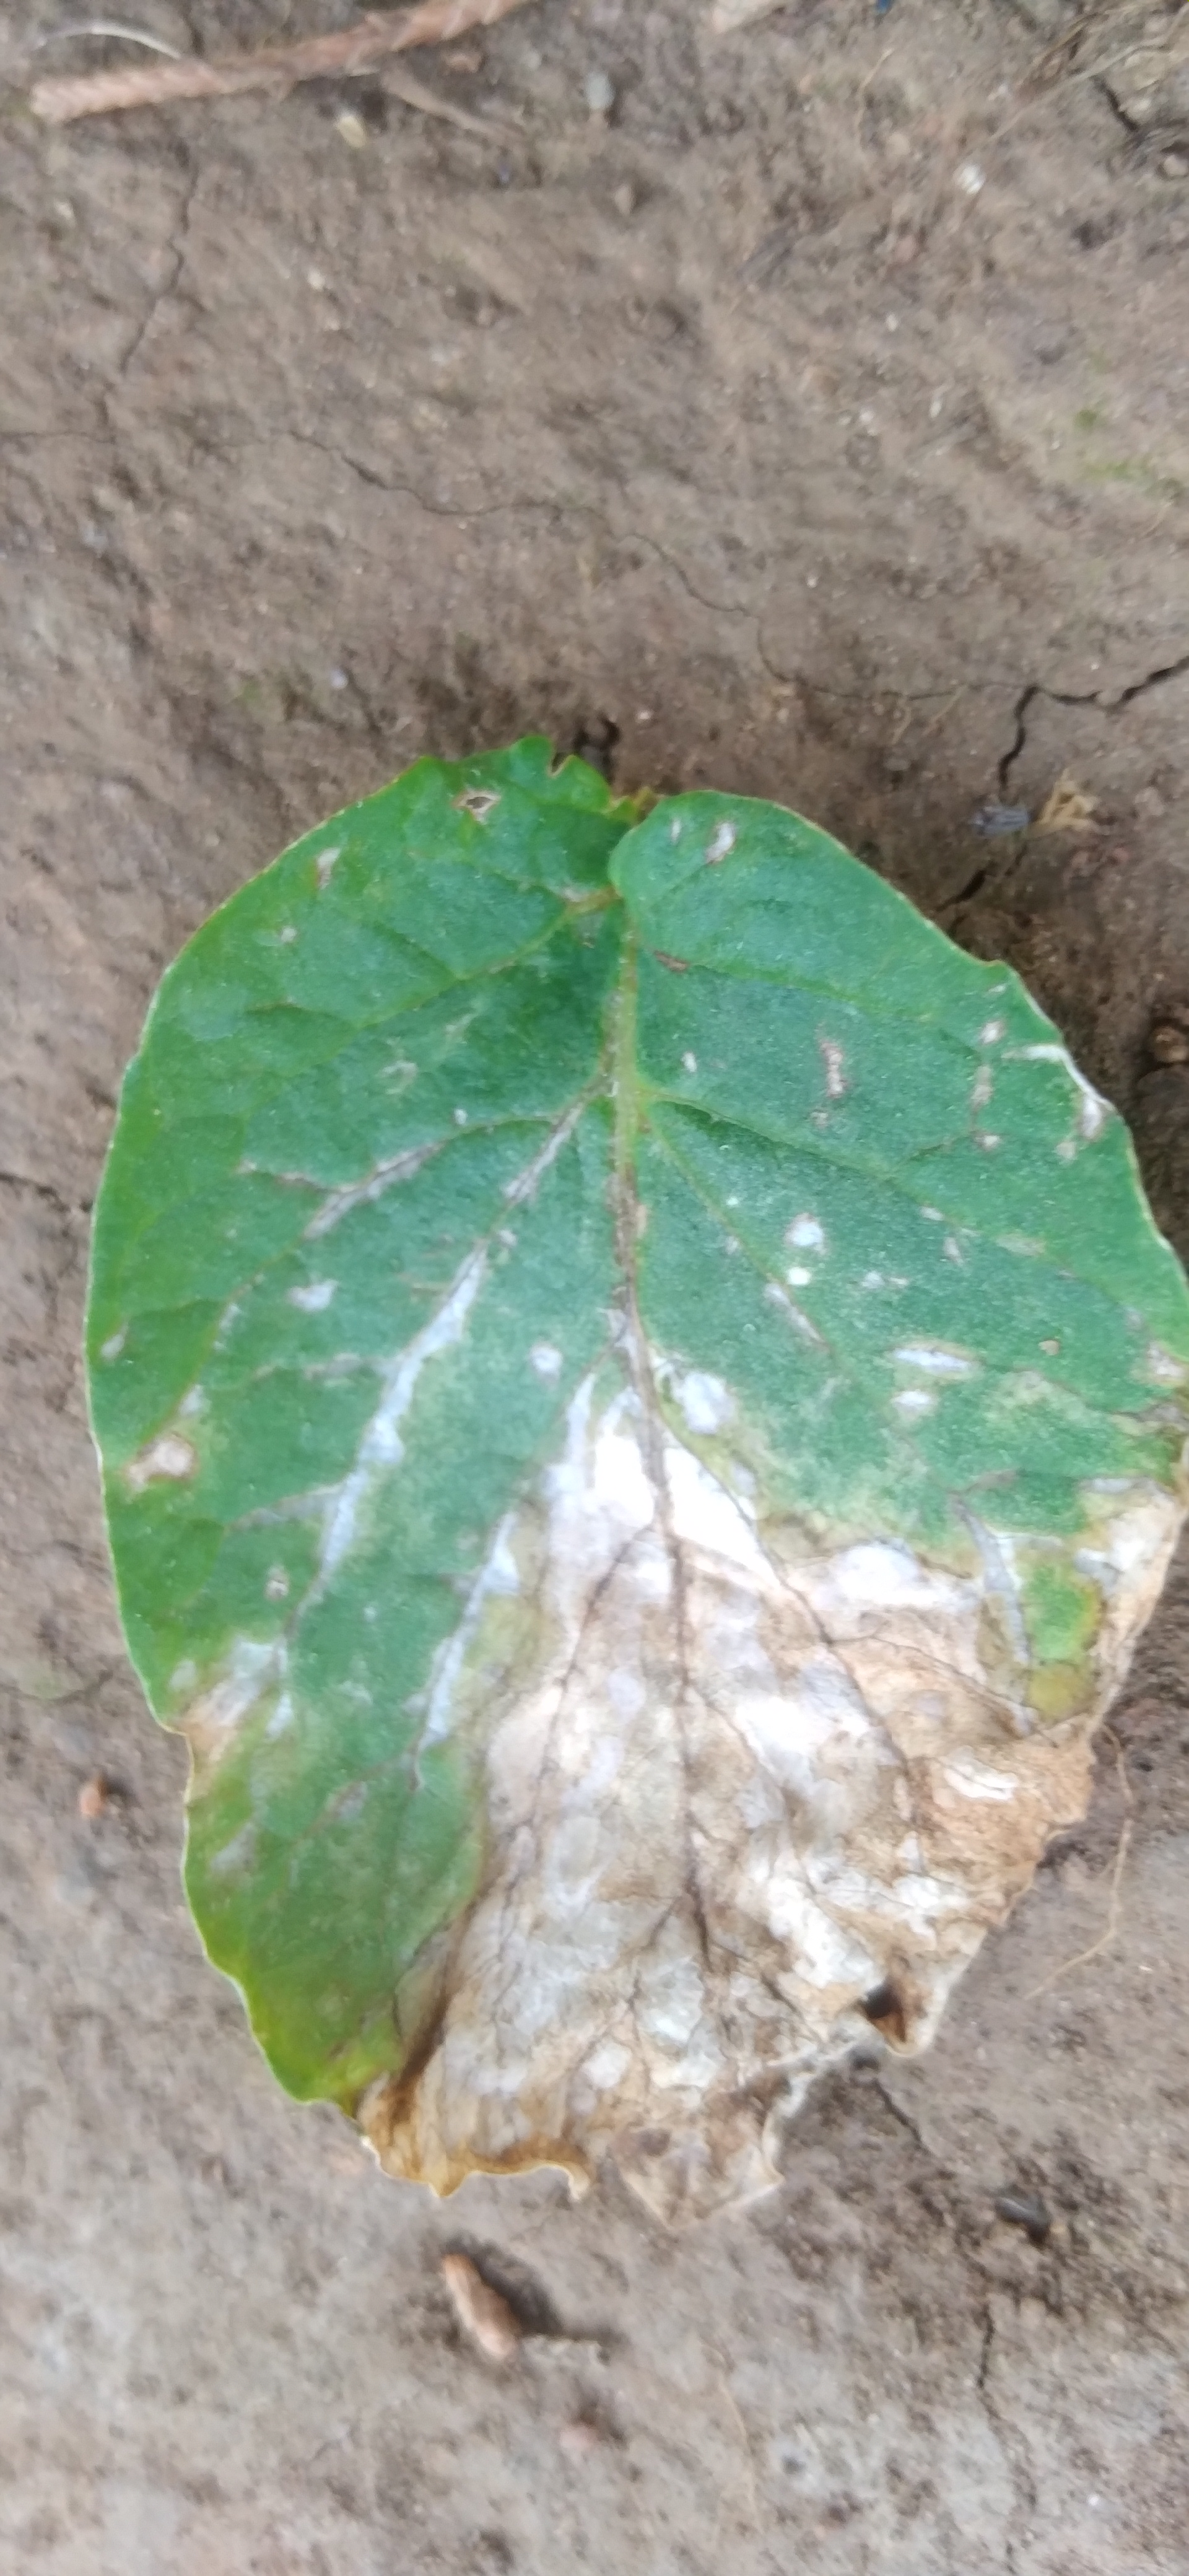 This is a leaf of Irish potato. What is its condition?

early blight
